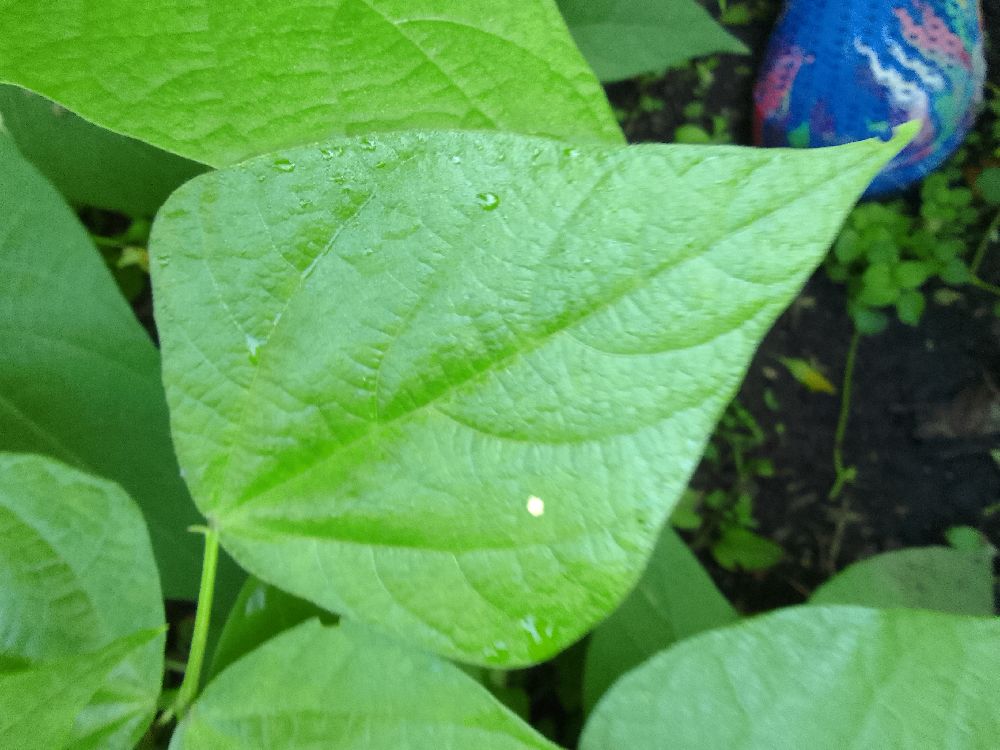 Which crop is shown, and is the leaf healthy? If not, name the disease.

common bean, healthy
